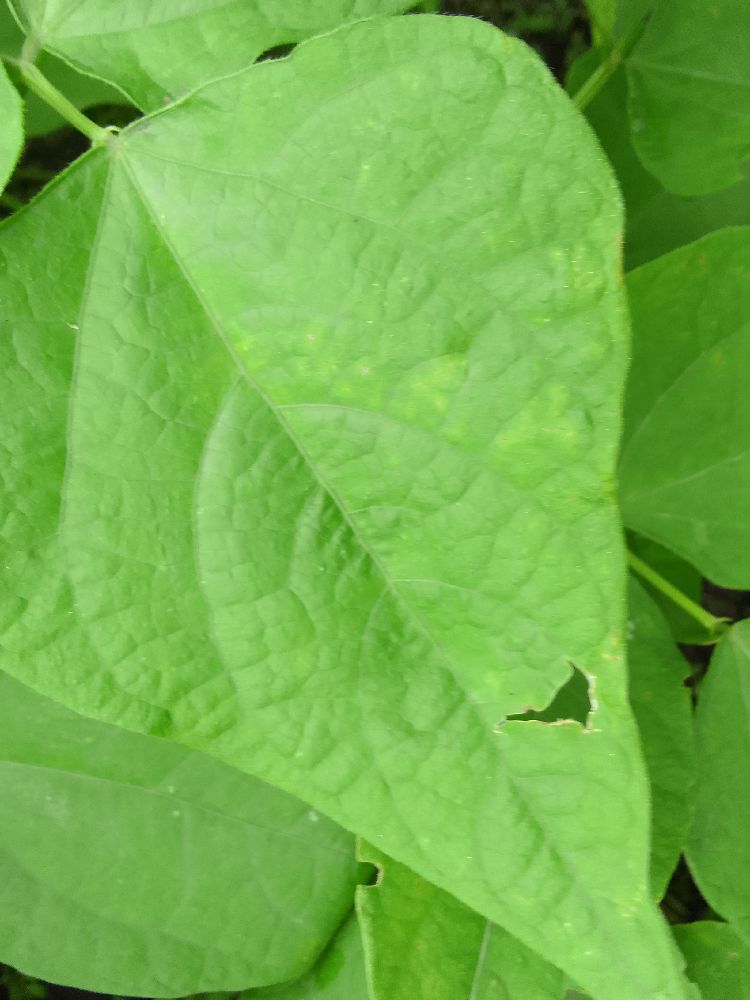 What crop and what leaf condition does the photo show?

common bean, healthy
